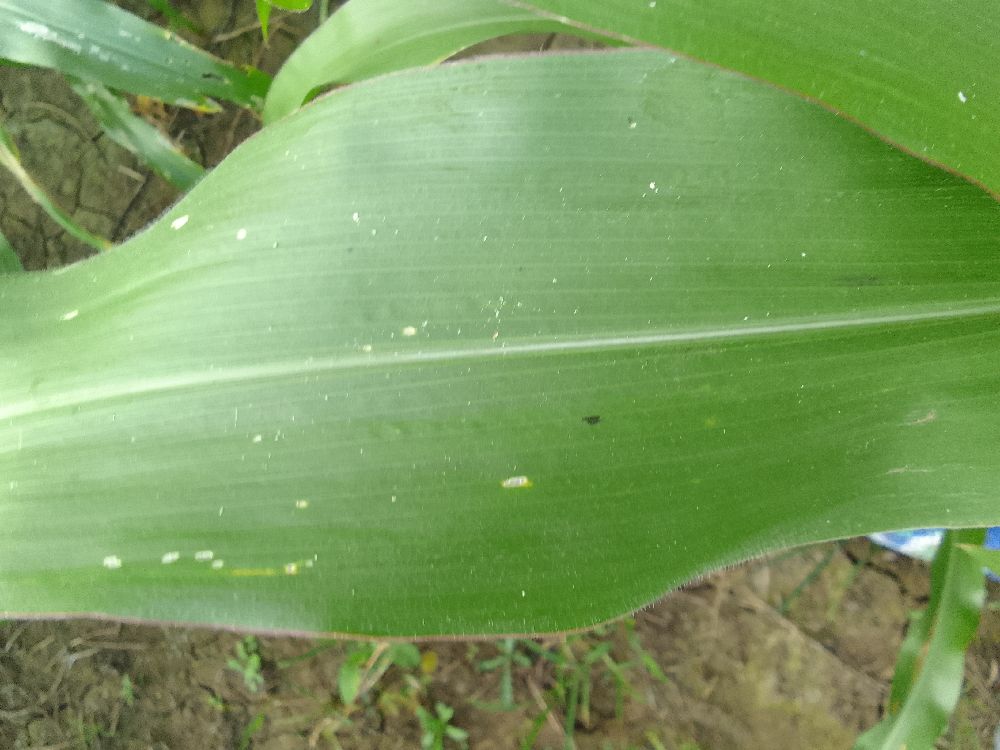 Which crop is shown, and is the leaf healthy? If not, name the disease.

maize, healthy
